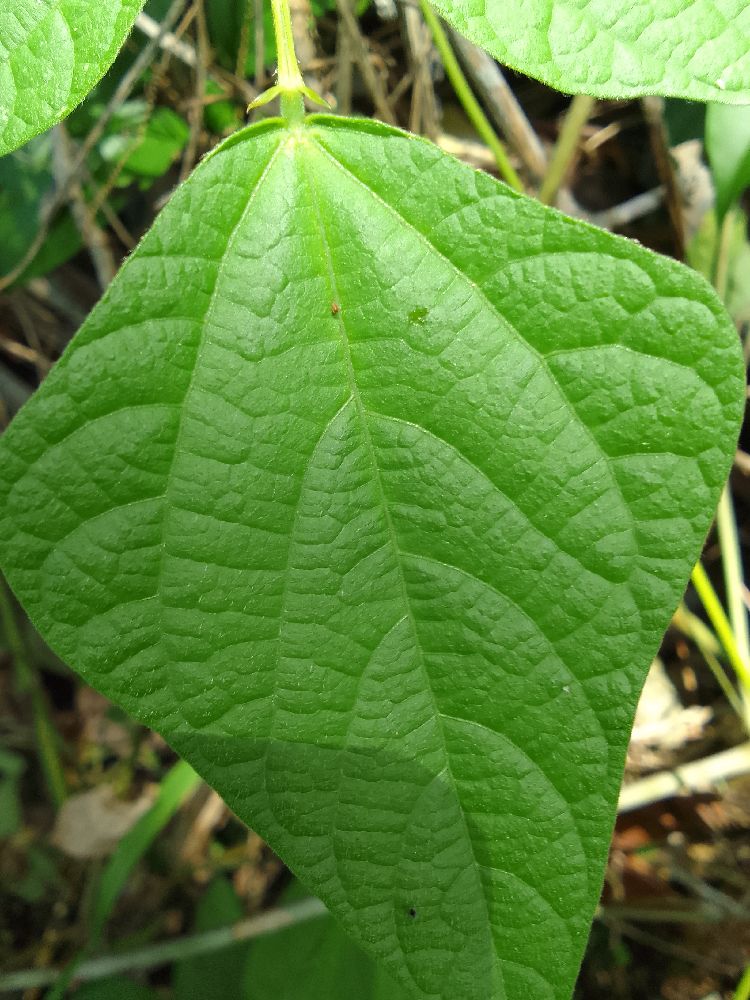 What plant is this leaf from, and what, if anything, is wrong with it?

common bean, healthy
